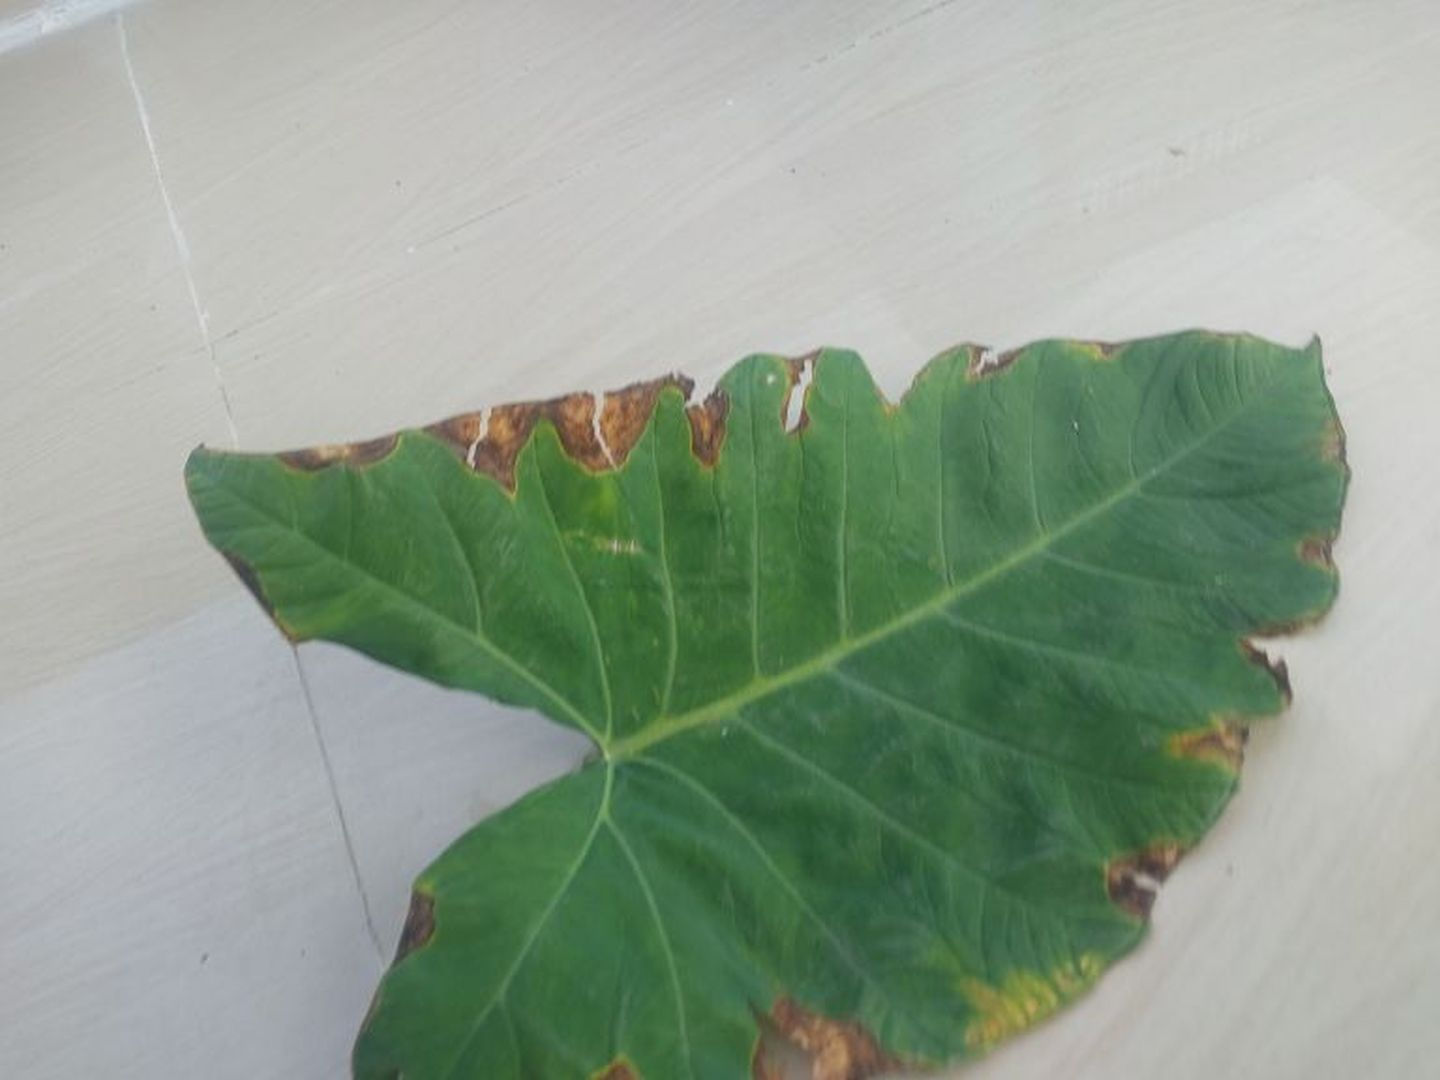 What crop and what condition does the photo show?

taro, leaf blight
